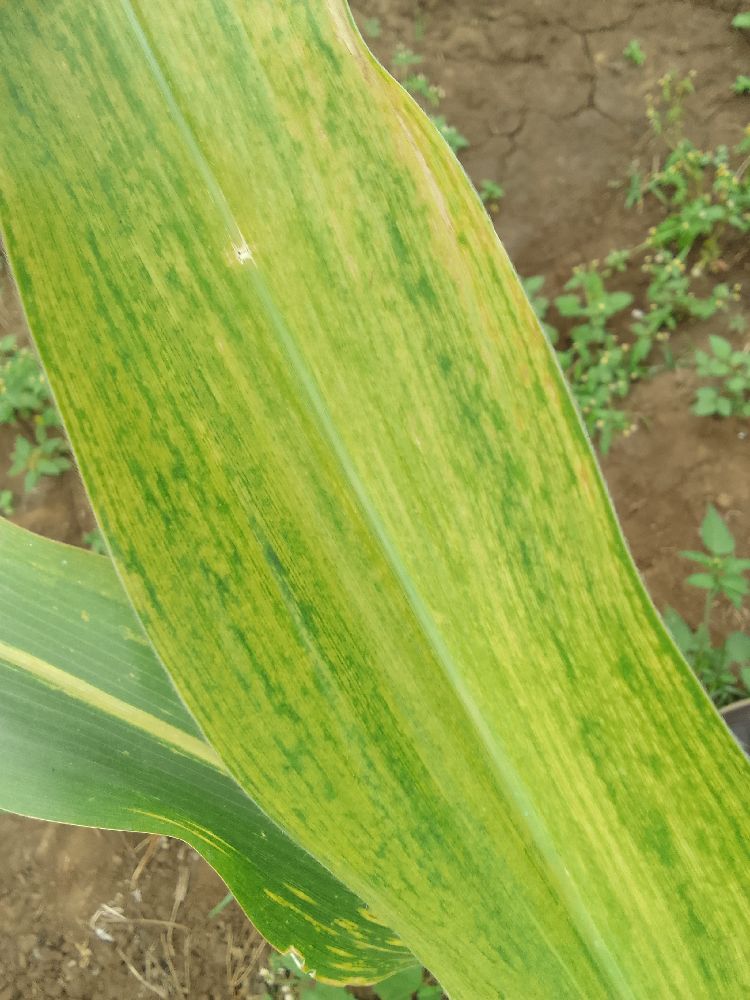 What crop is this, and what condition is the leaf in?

maize, maize lethal necrosis
